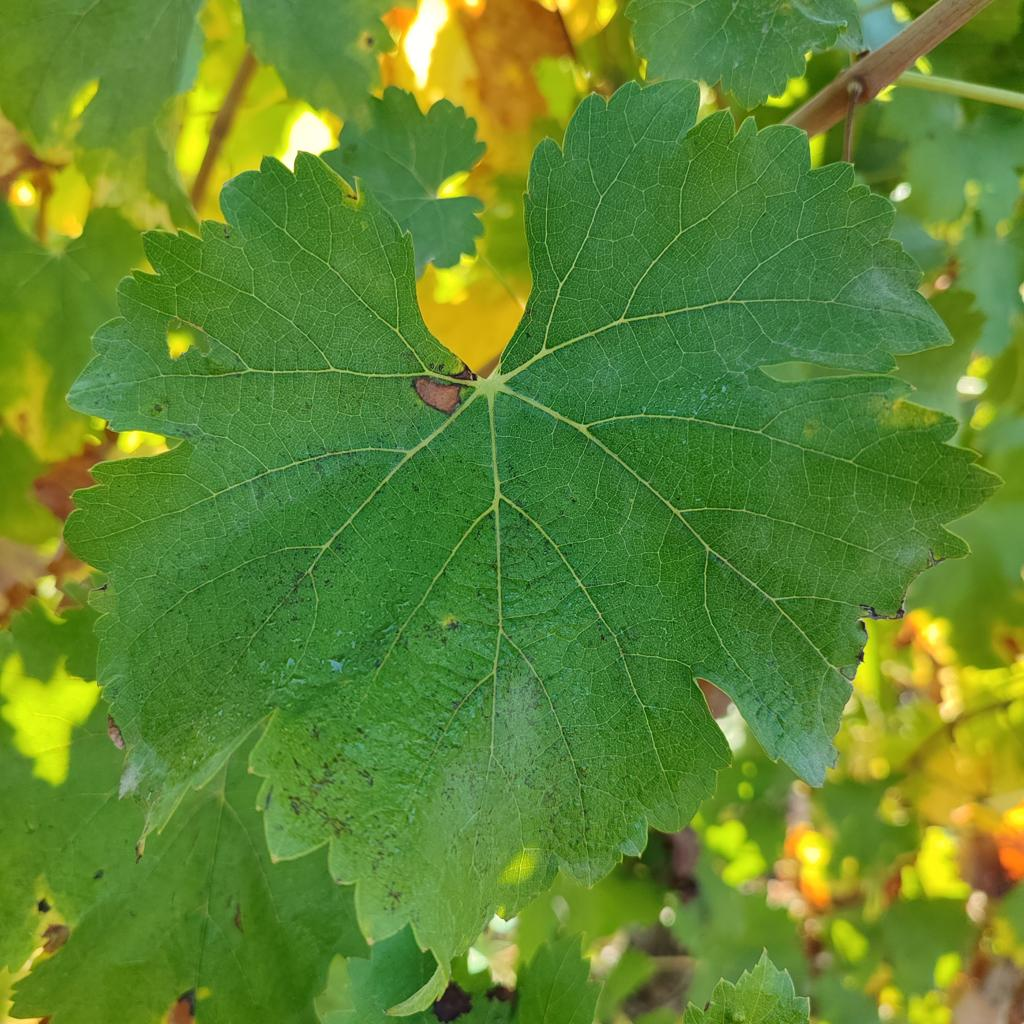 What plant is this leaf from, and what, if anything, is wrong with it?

grapevine, powdery mildew
